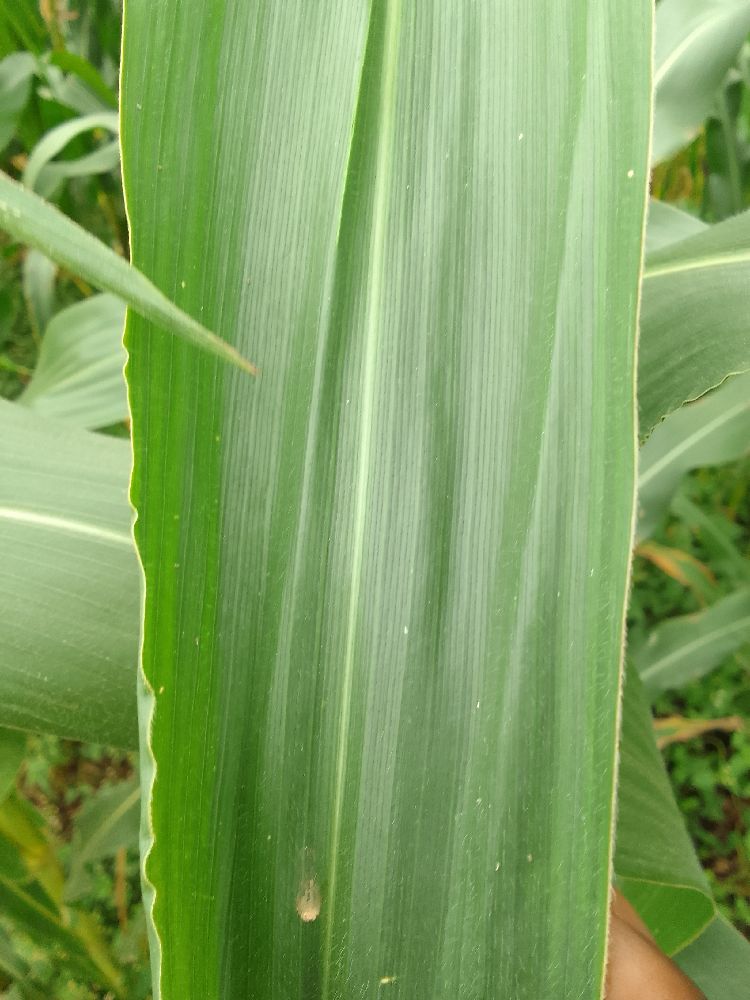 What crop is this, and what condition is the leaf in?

maize, healthy
